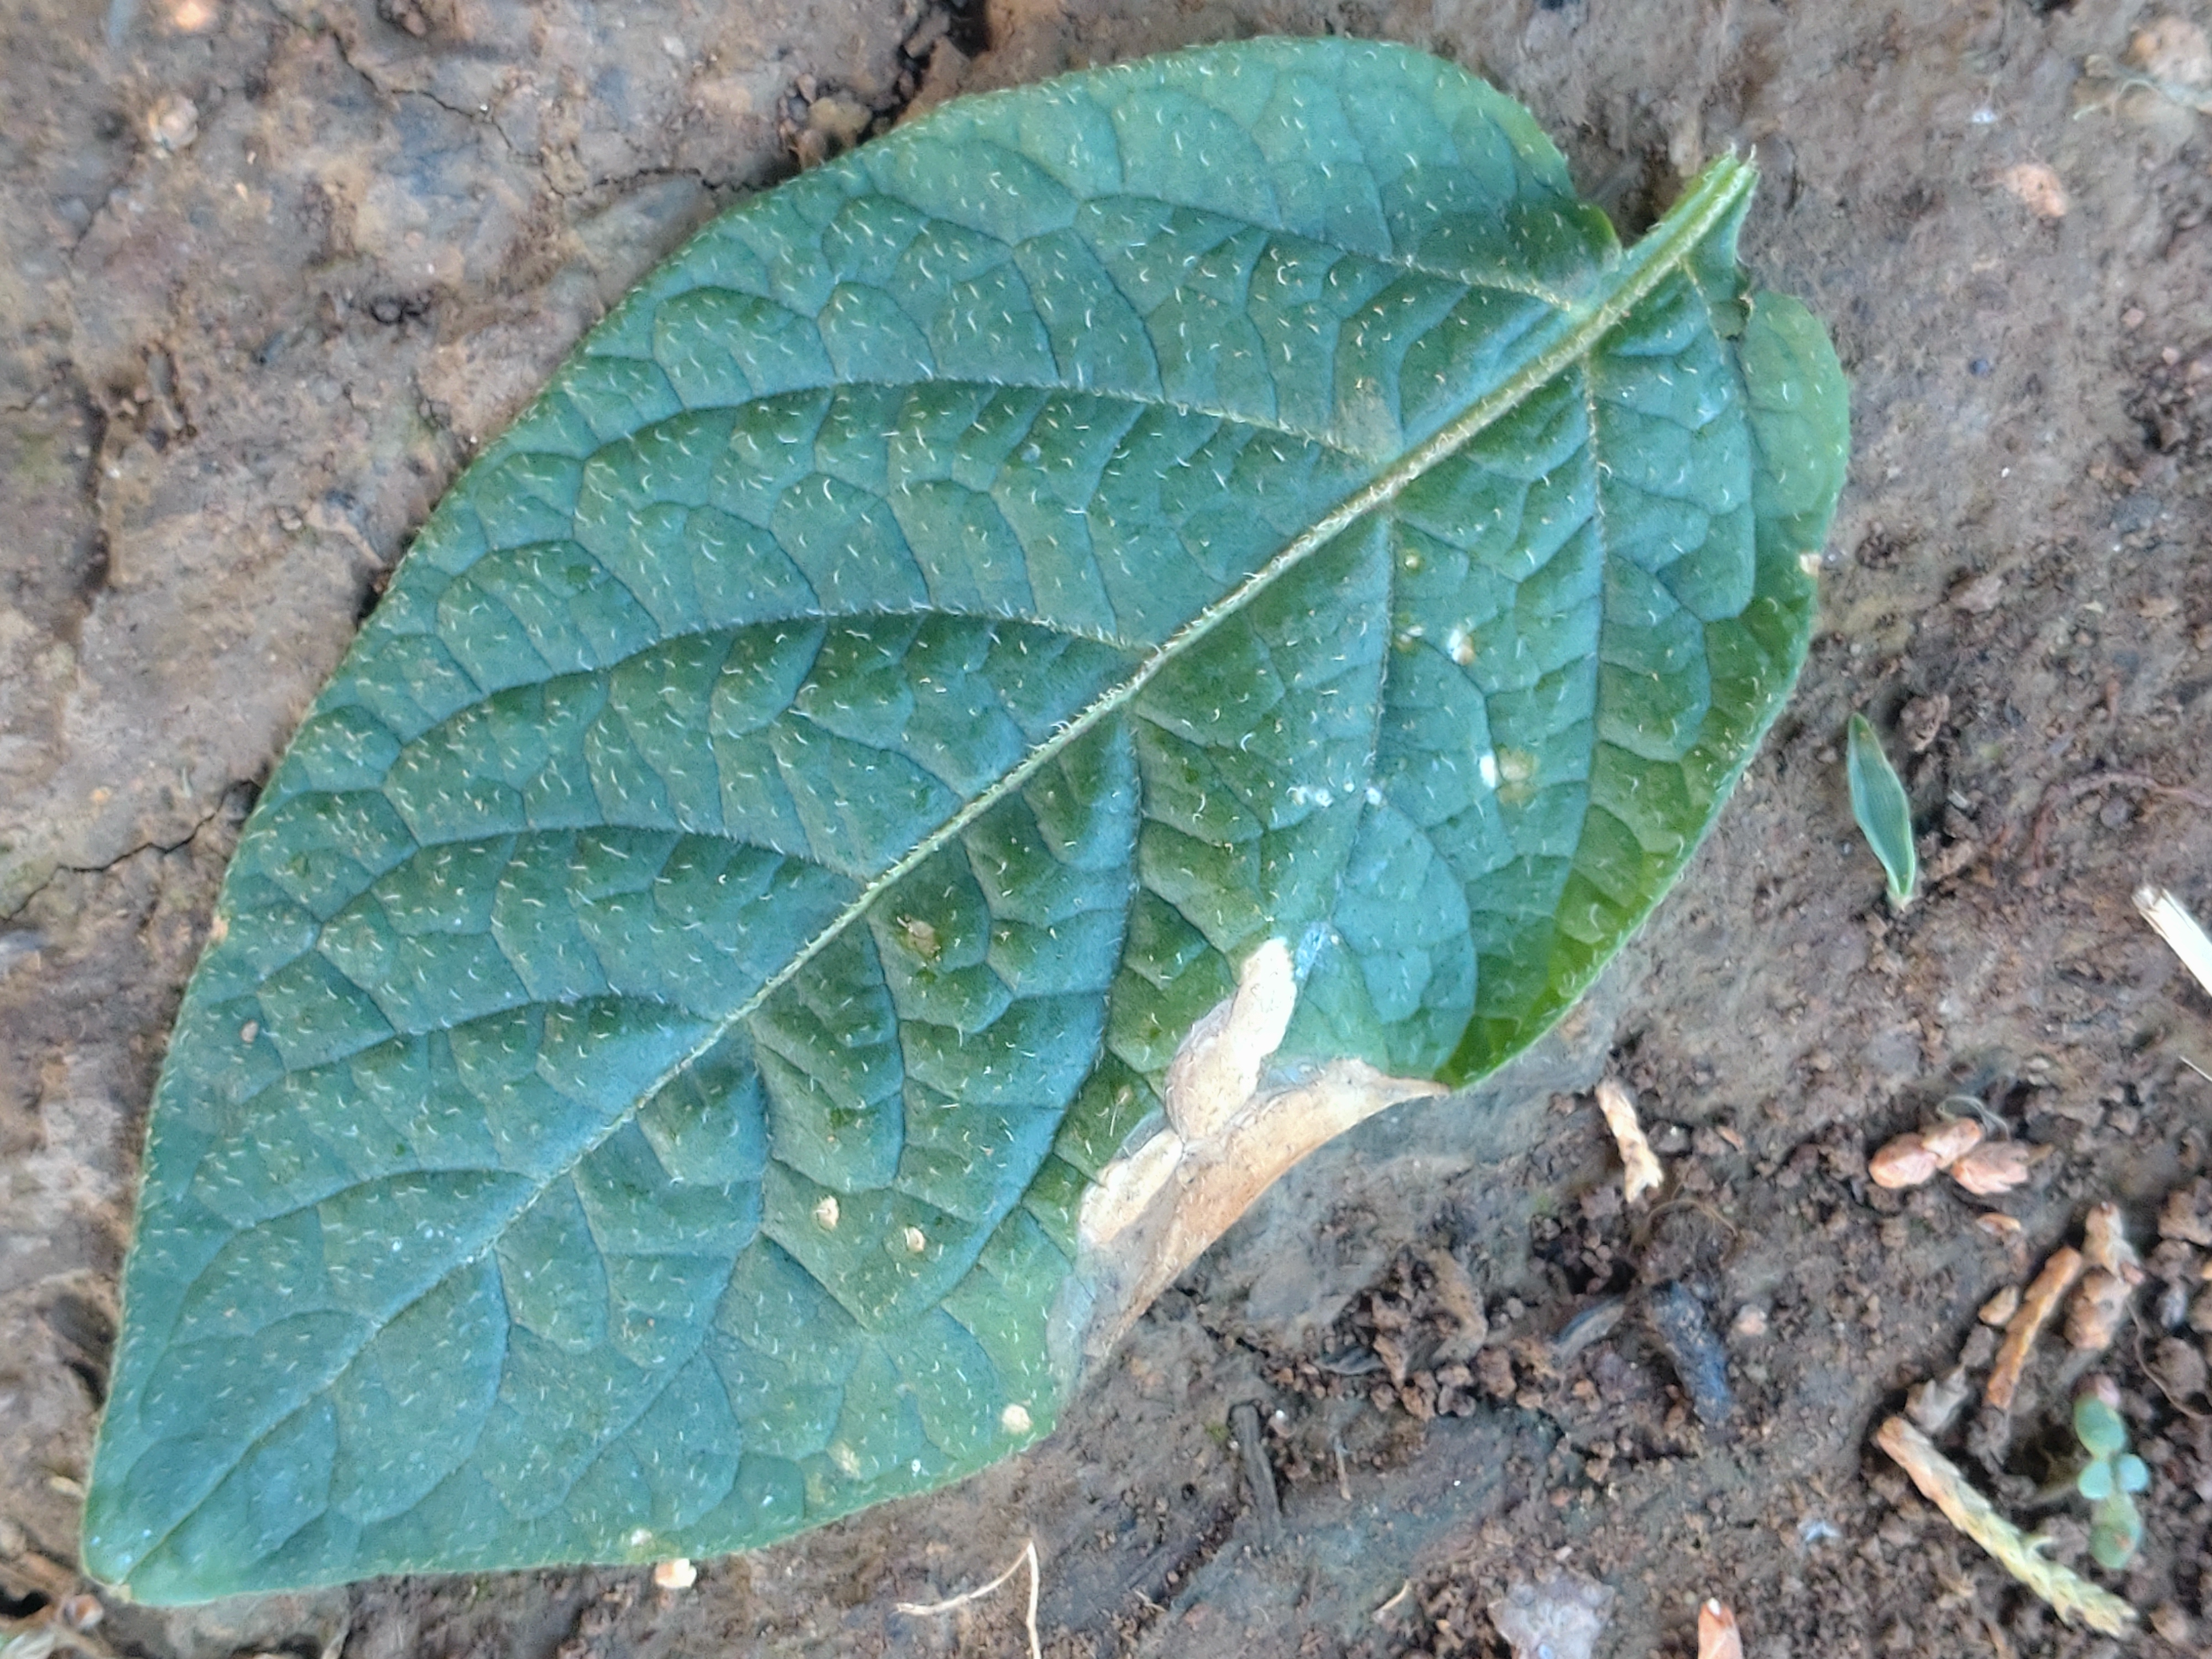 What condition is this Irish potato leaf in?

early blight
